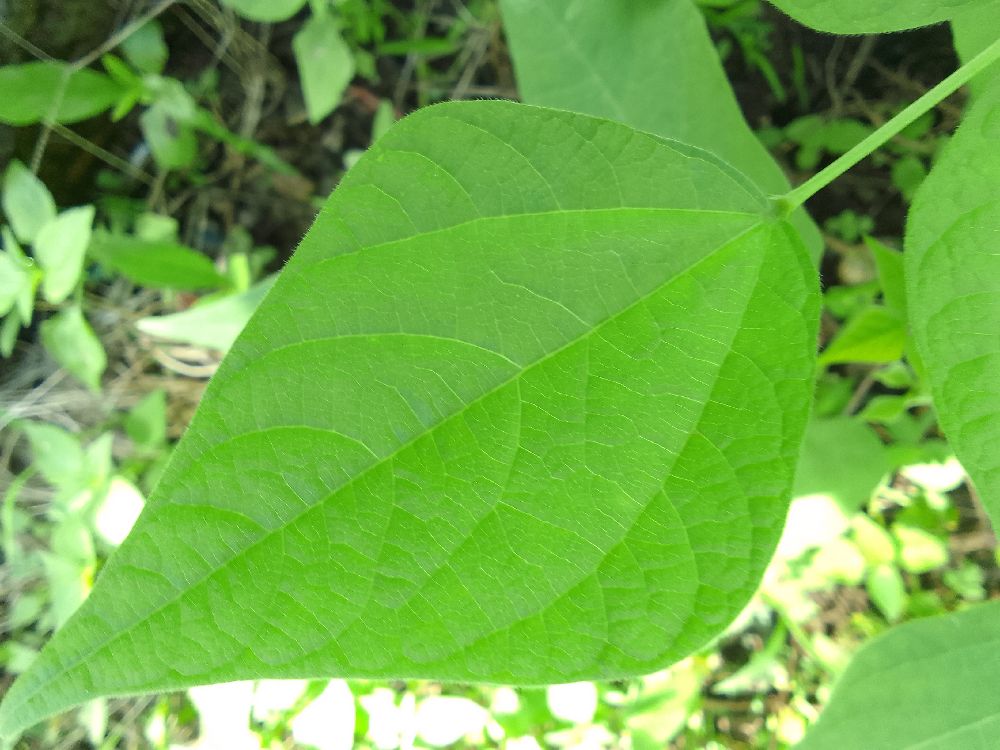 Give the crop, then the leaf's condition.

common bean, healthy
